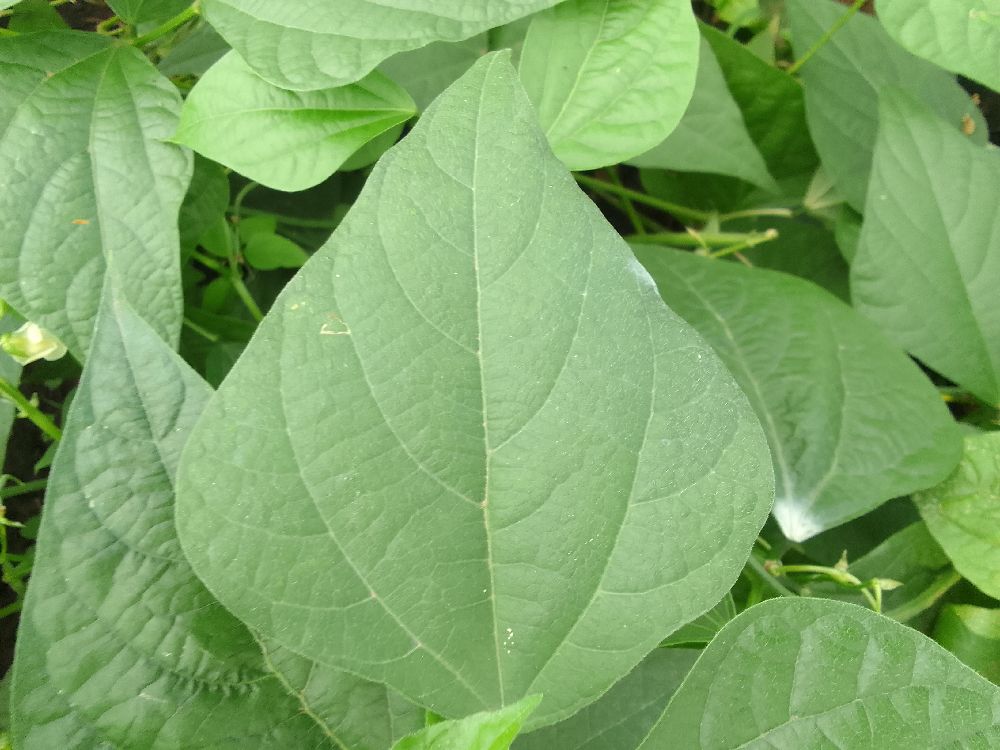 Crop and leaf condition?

common bean, healthy
